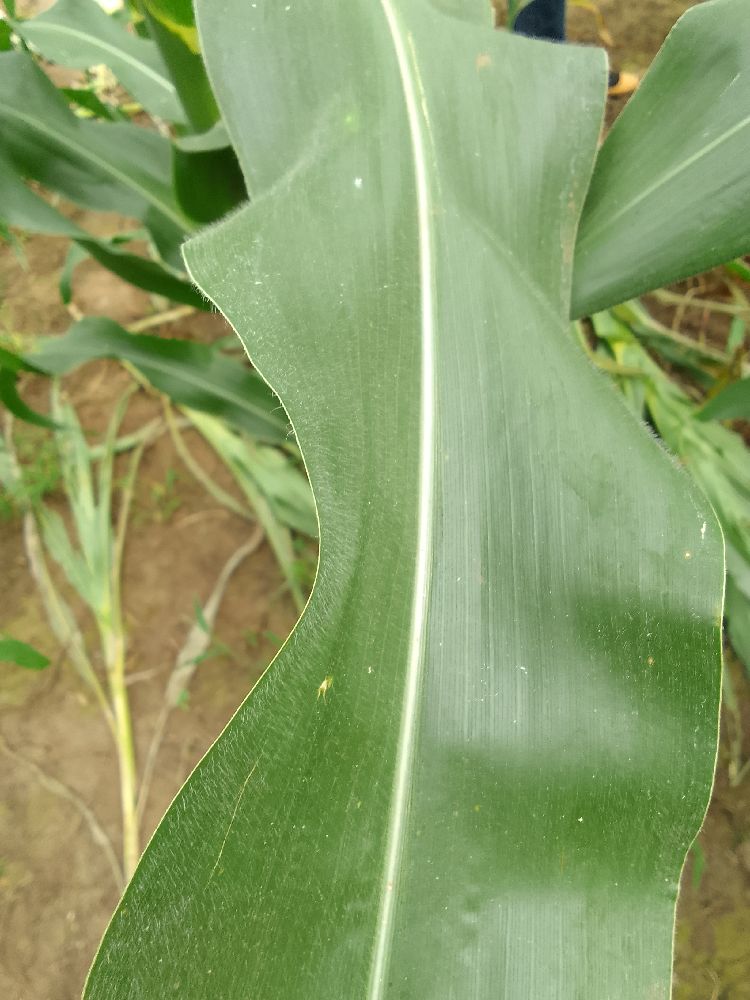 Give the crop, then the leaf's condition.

maize, healthy
